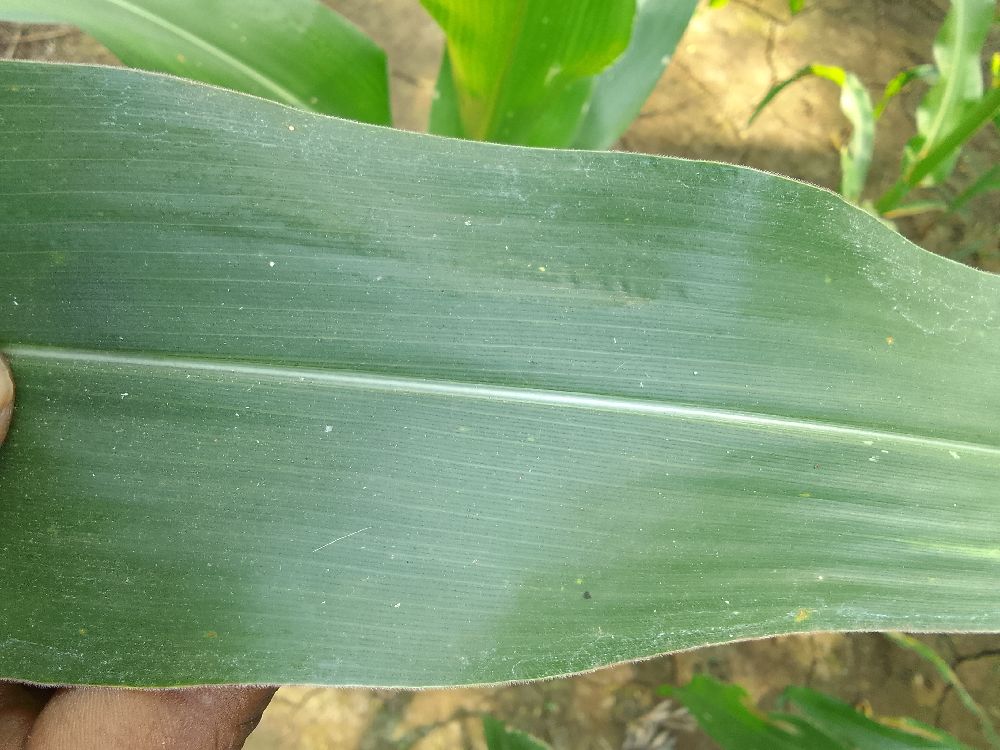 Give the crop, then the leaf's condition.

maize, healthy
